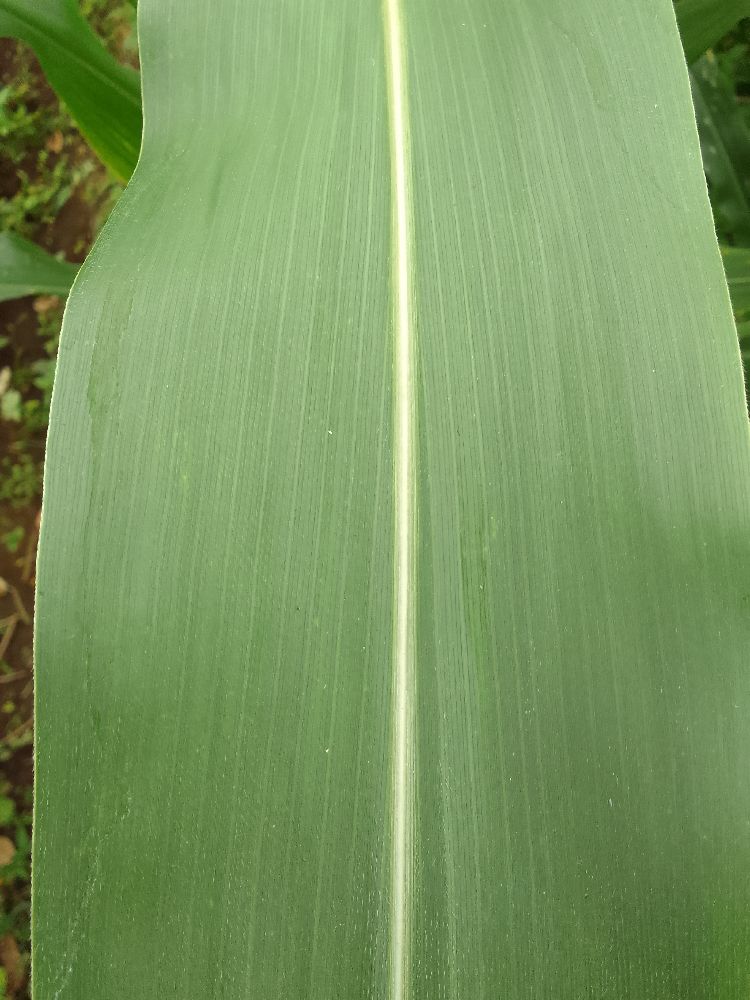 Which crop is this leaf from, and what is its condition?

maize, healthy
